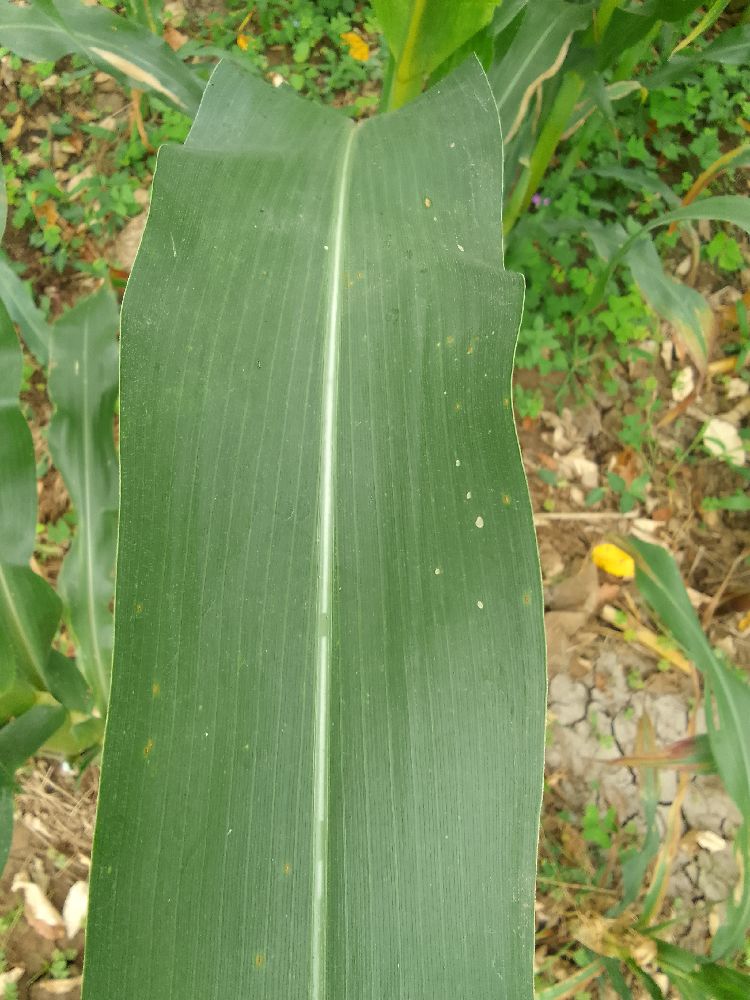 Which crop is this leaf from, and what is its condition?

maize, healthy
